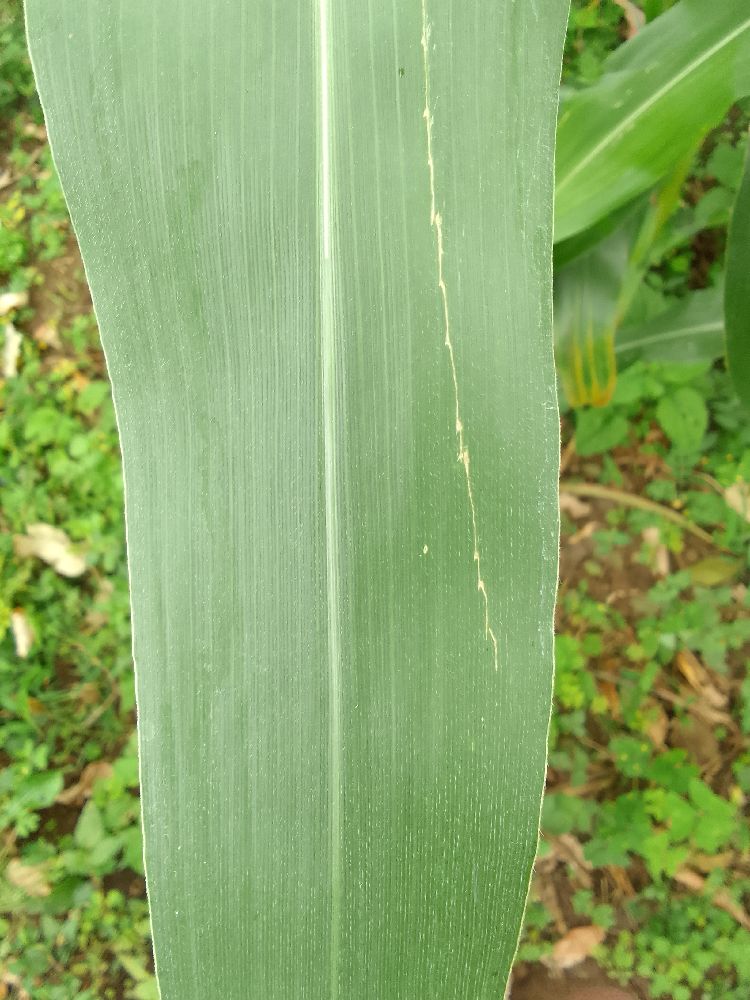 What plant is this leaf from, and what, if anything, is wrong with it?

maize, healthy
